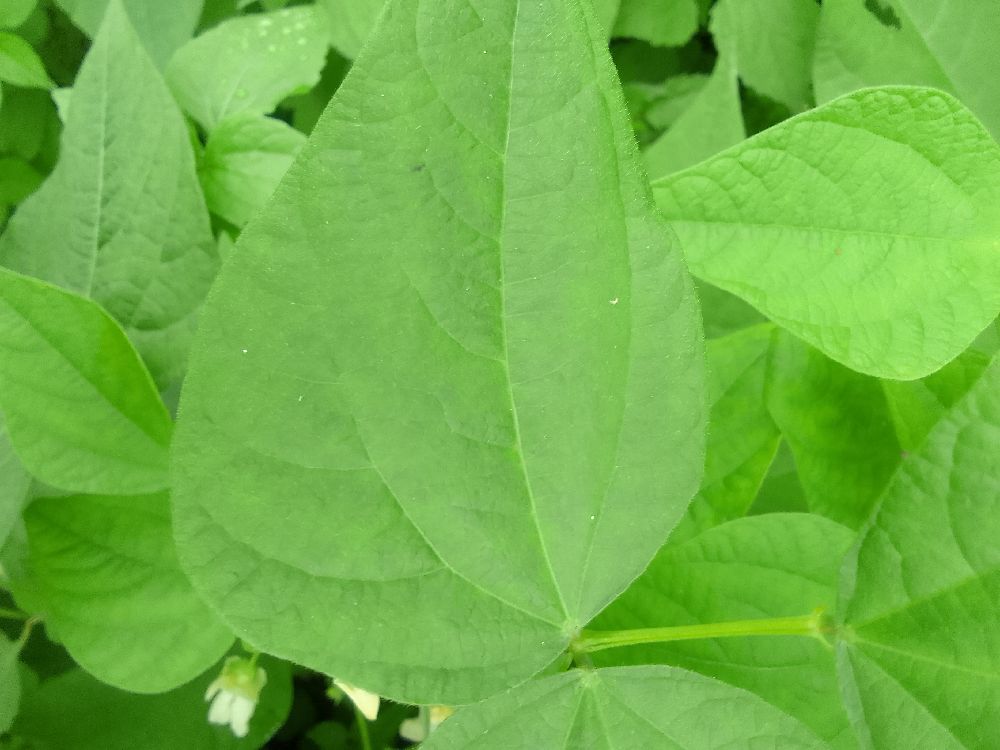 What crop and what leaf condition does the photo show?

common bean, healthy
